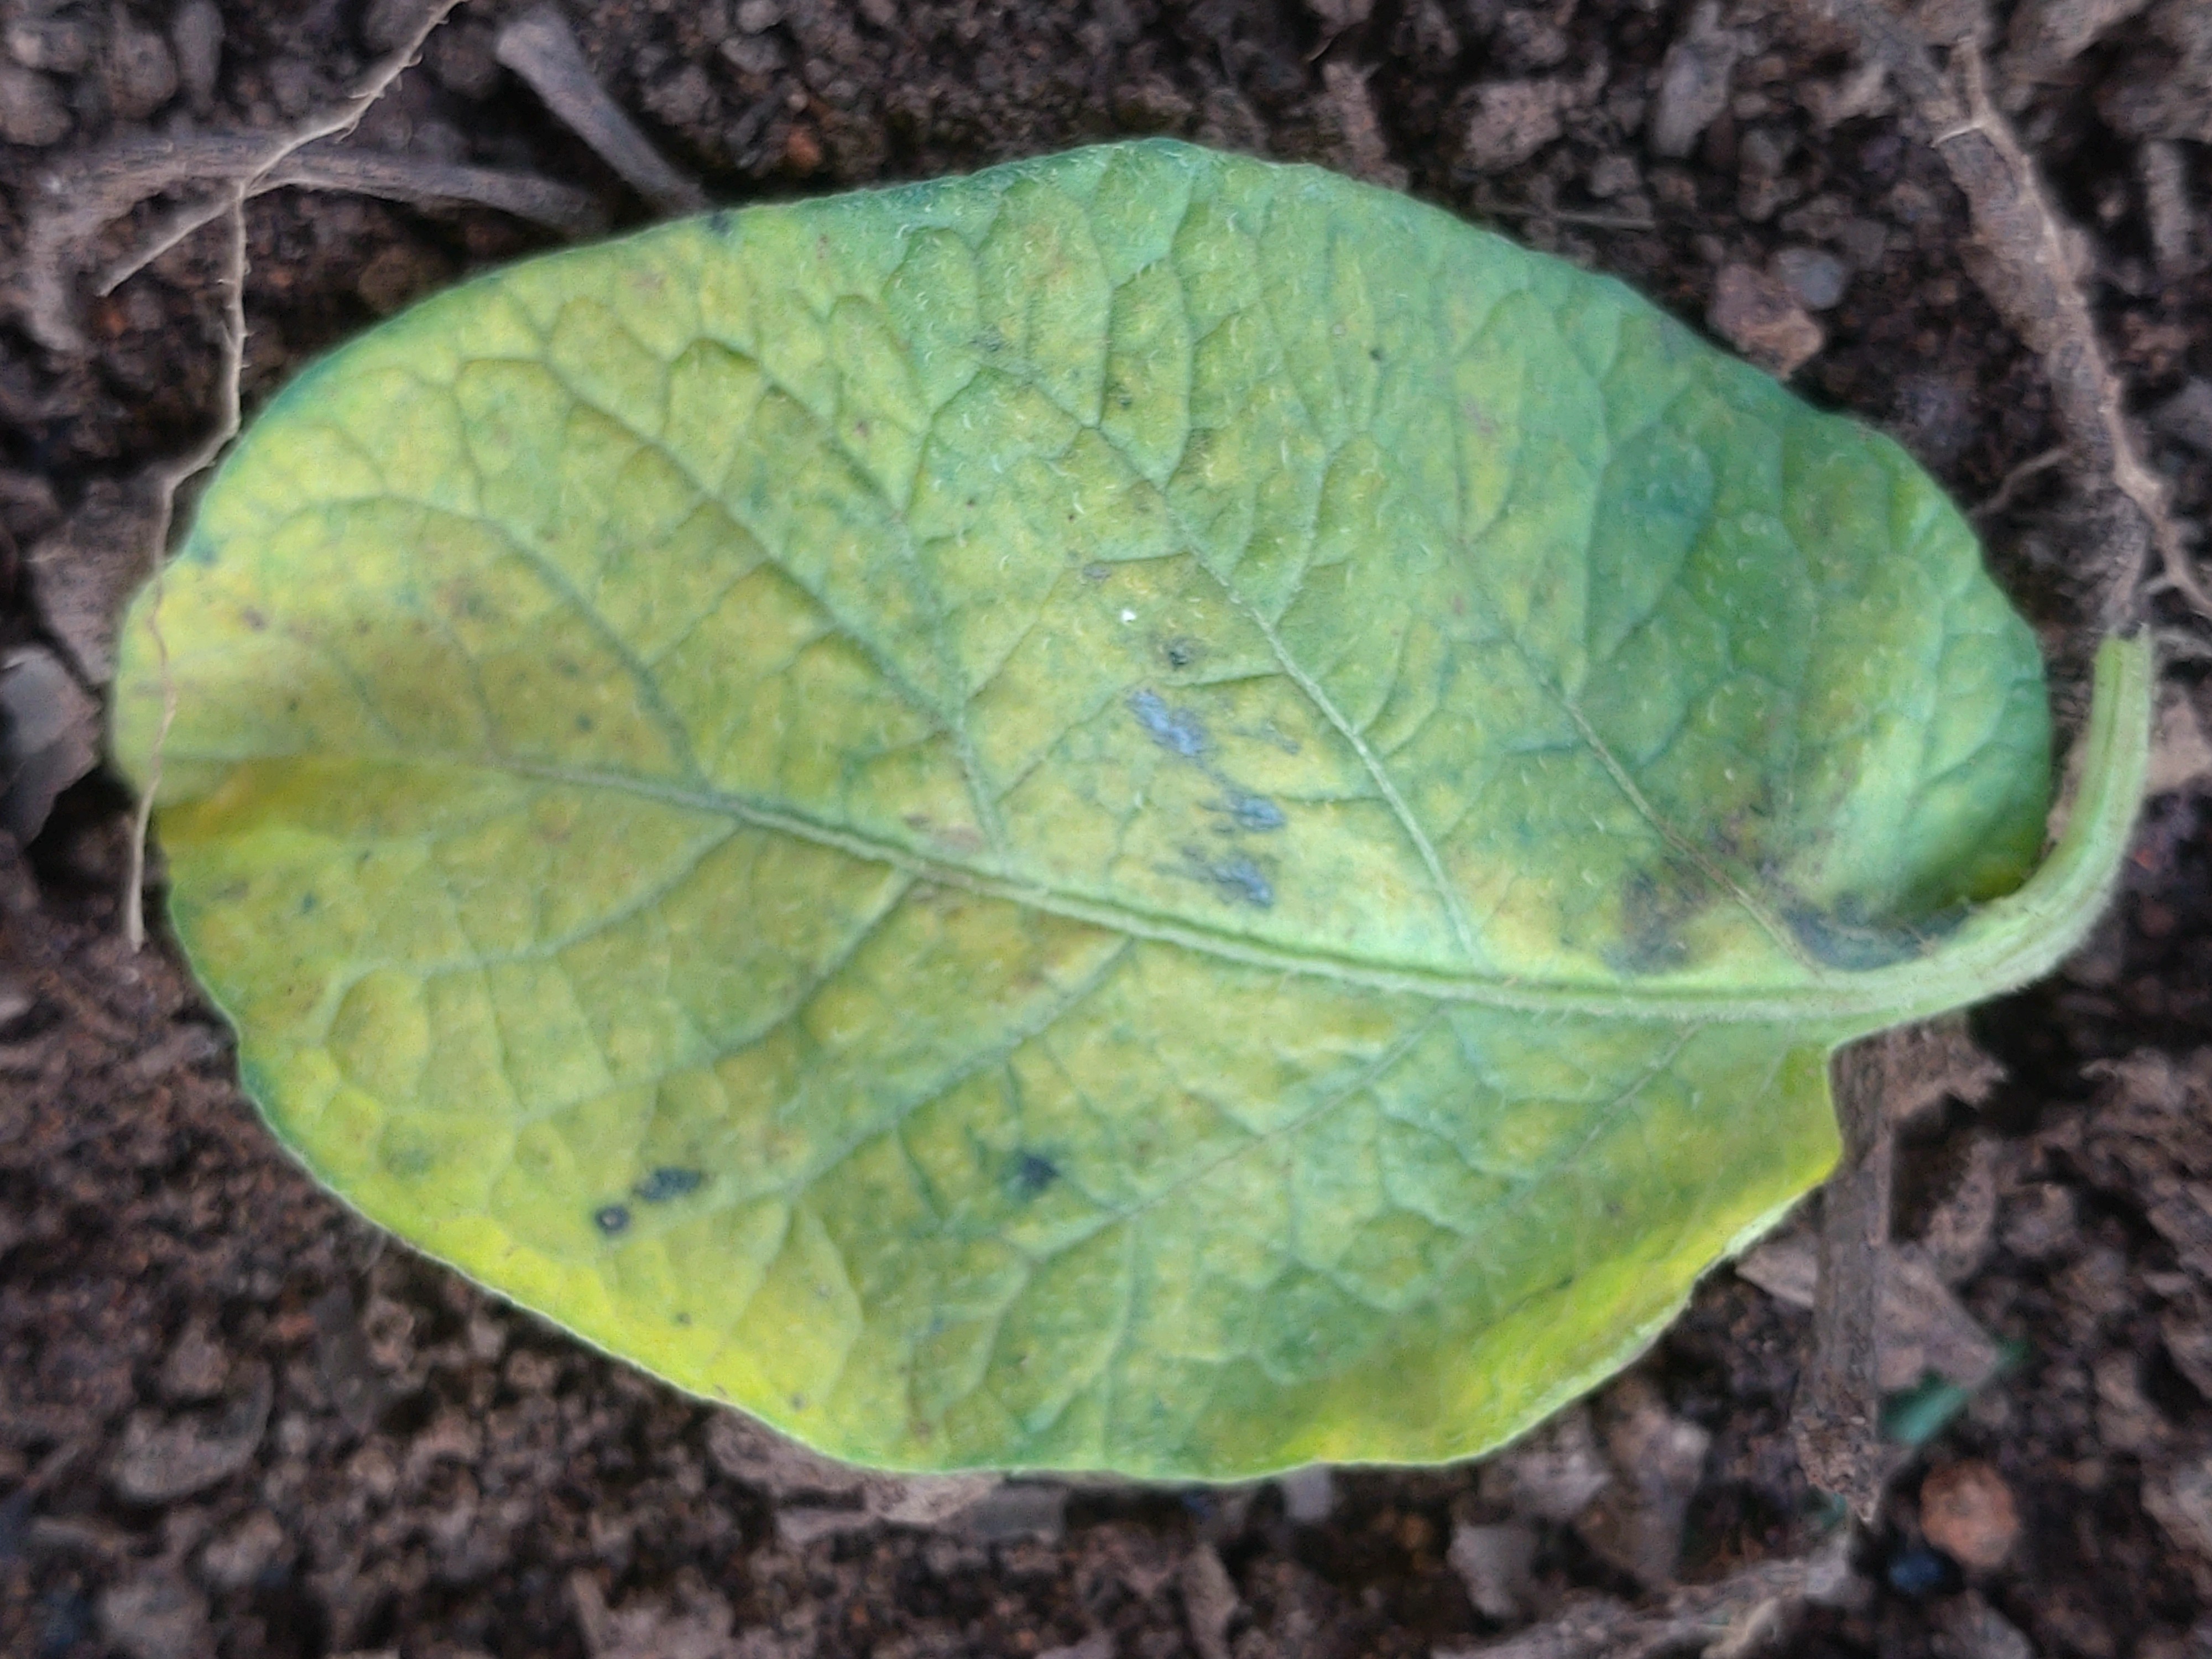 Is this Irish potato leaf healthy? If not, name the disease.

late blight
